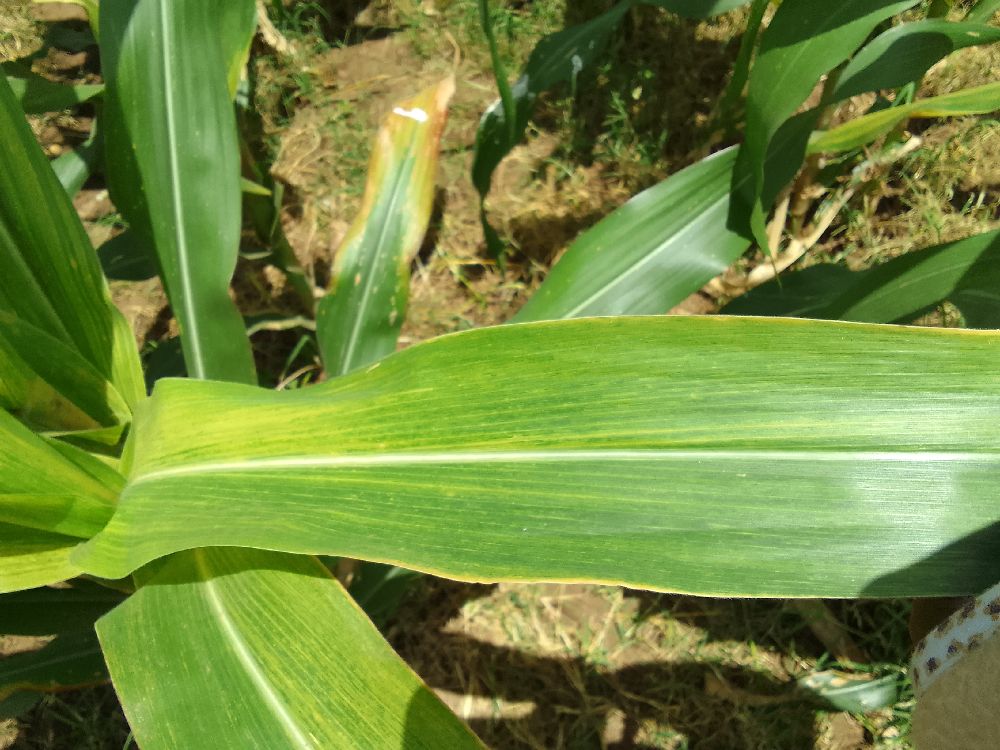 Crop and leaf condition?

maize, maize lethal necrosis
